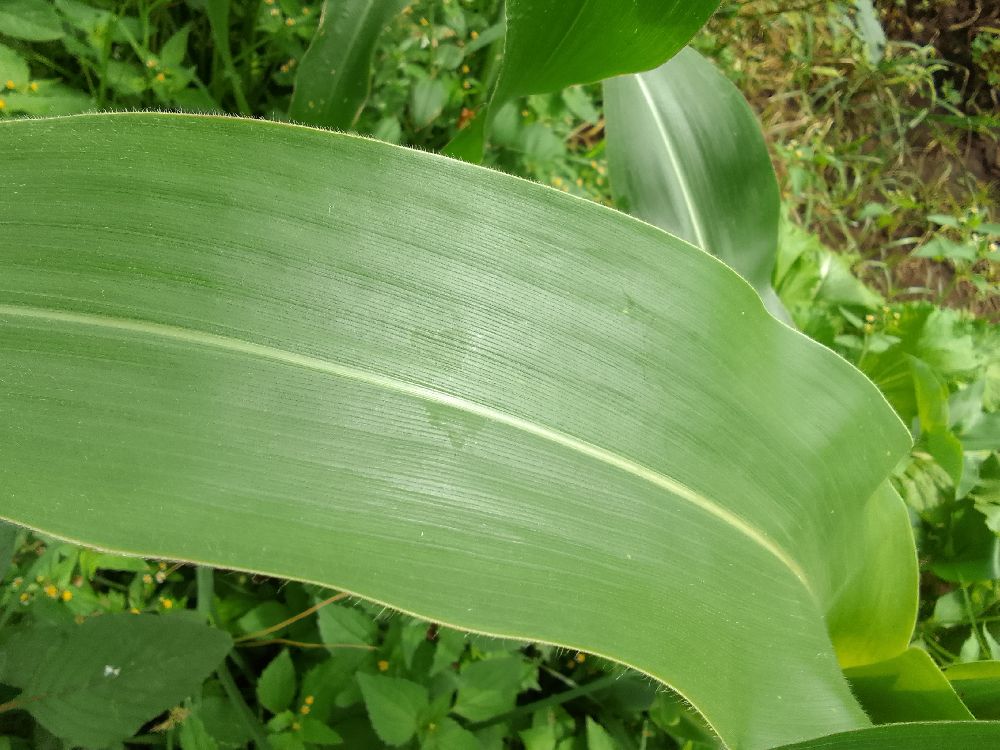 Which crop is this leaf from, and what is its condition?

maize, healthy
